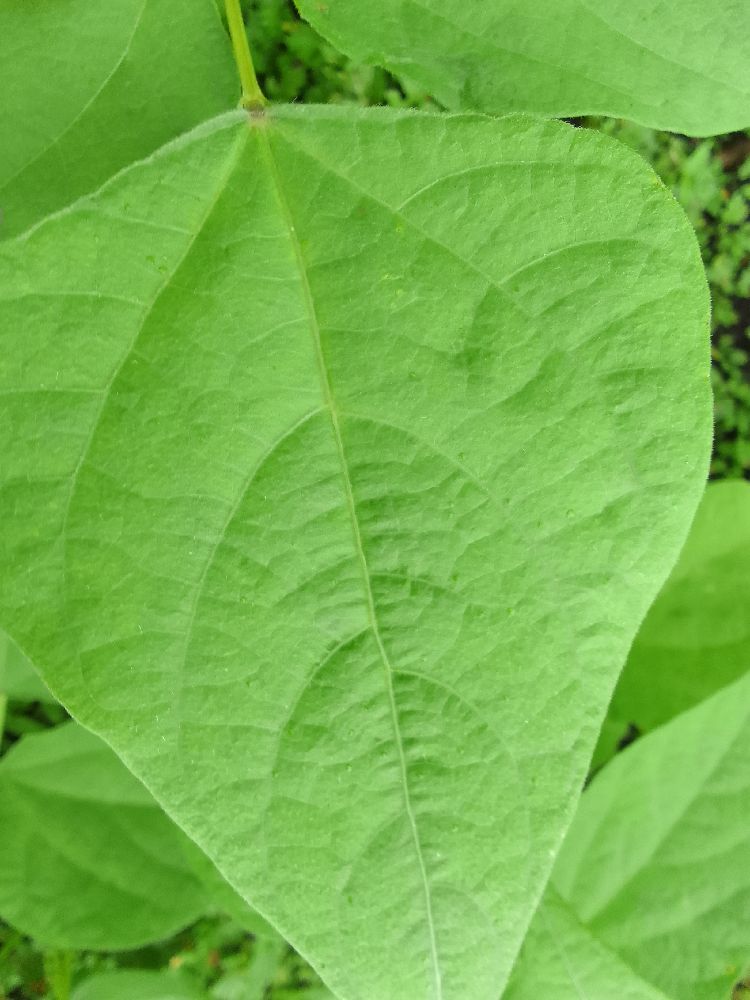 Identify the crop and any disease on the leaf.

common bean, healthy
